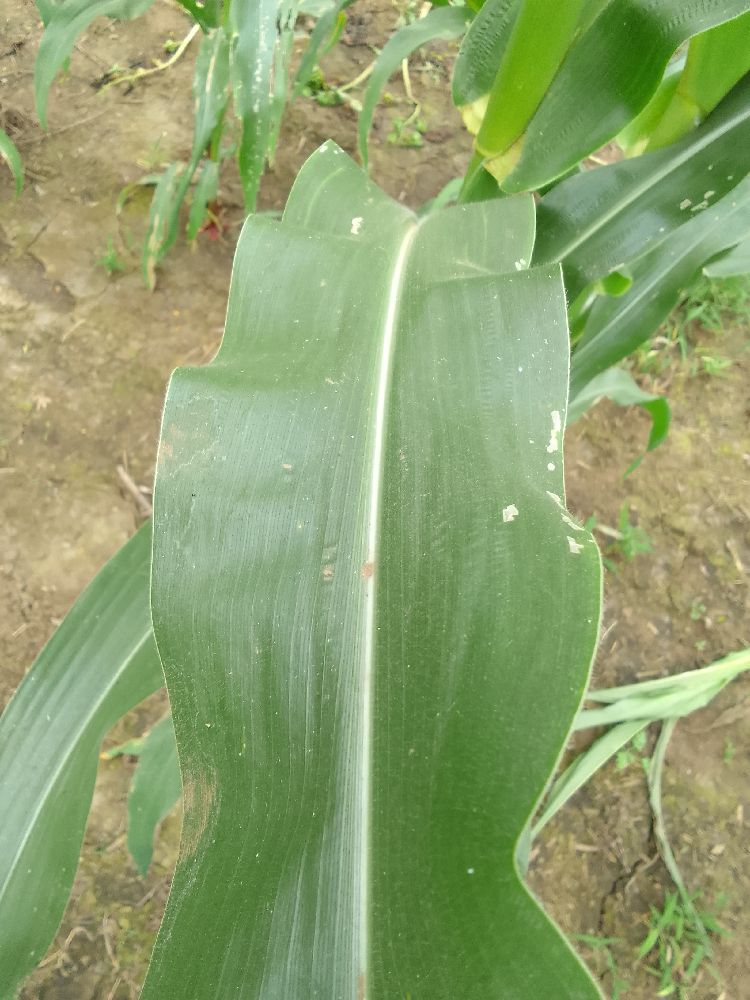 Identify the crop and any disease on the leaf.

maize, healthy
